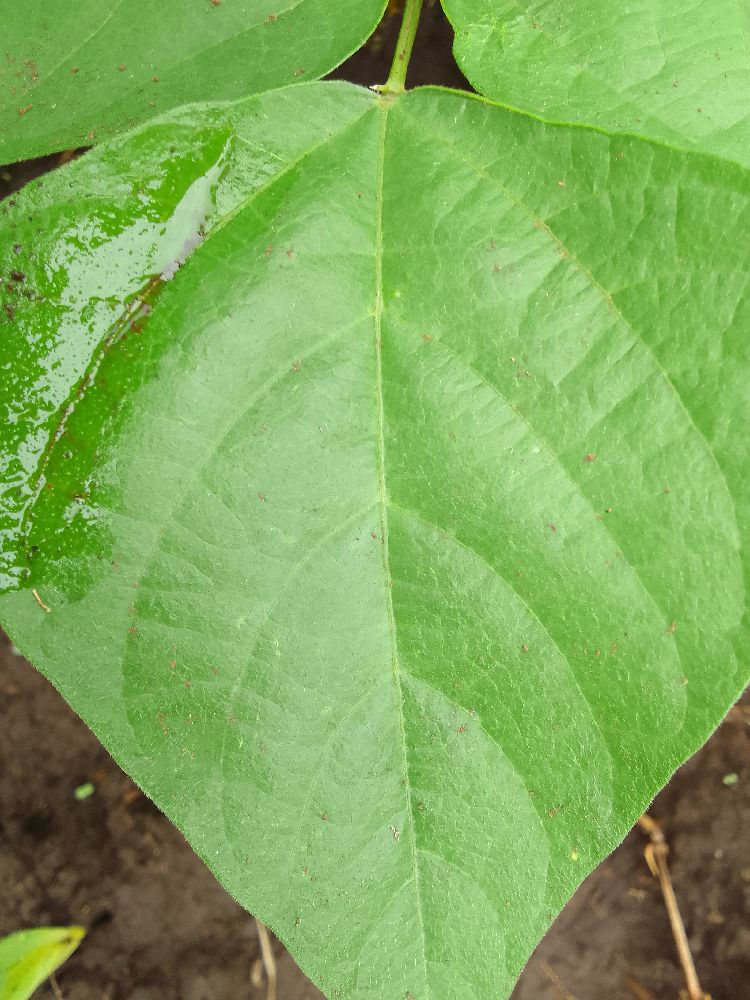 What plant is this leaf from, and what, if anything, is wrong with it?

common bean, healthy
